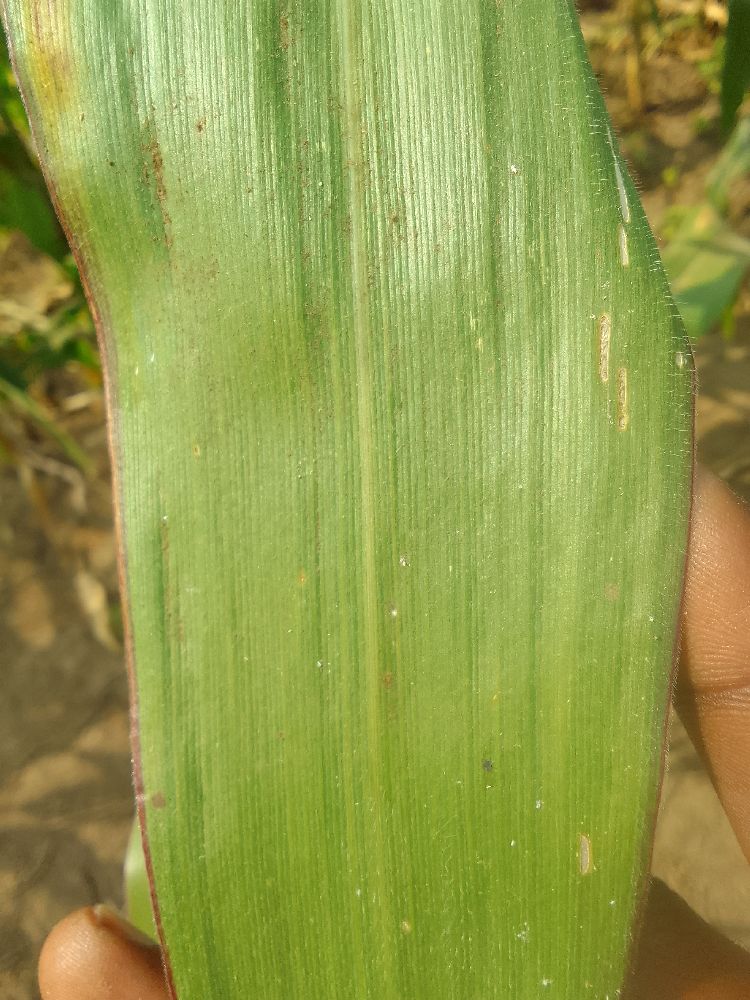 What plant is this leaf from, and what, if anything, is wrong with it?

maize, healthy
